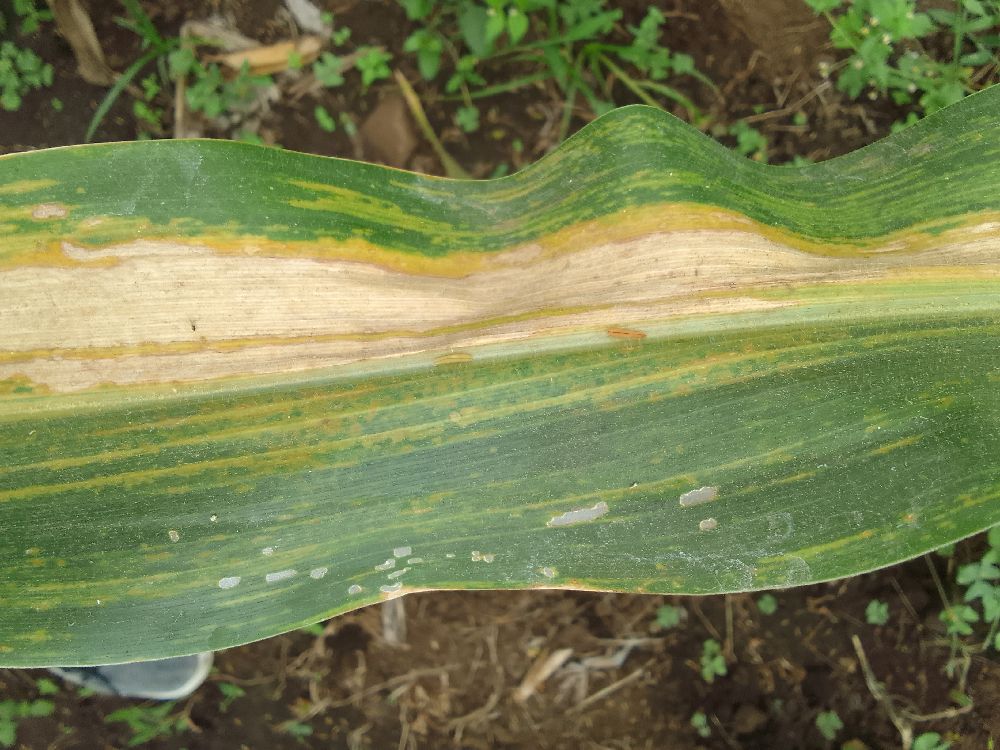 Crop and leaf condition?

maize, maize lethal necrosis
